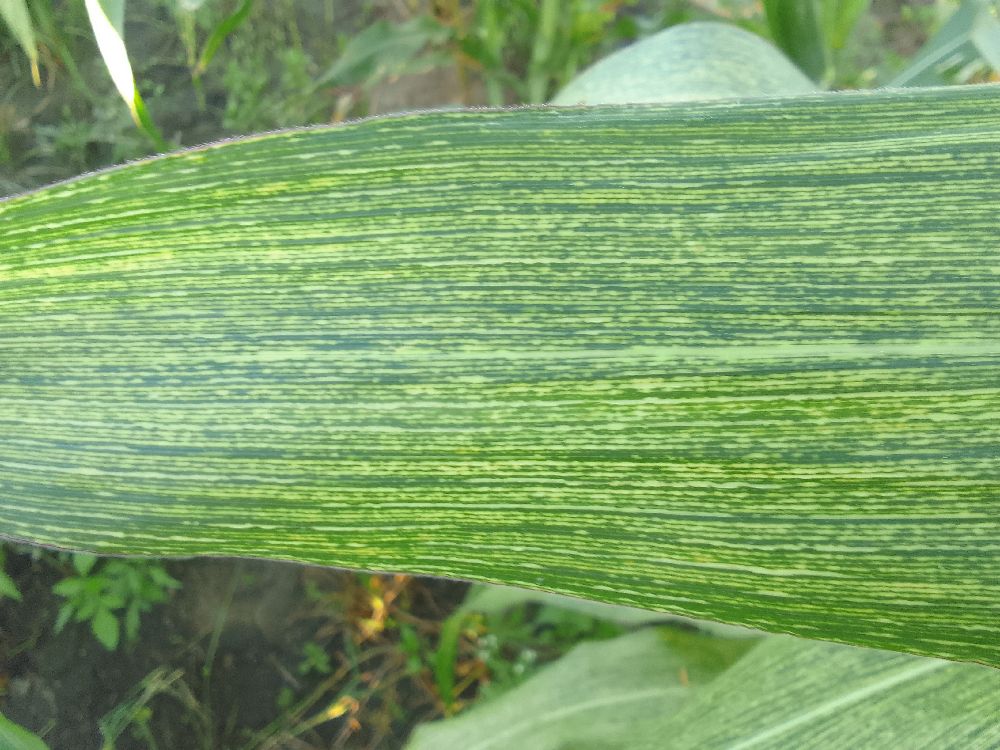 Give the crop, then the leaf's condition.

maize, maize streak virus
